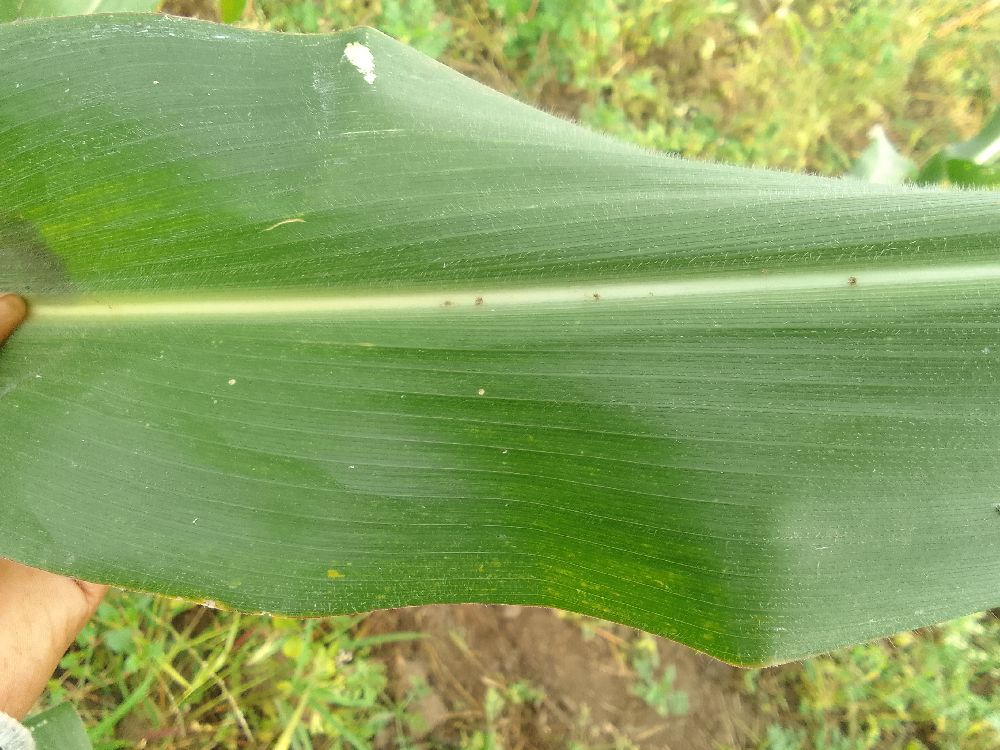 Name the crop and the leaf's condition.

maize, healthy
